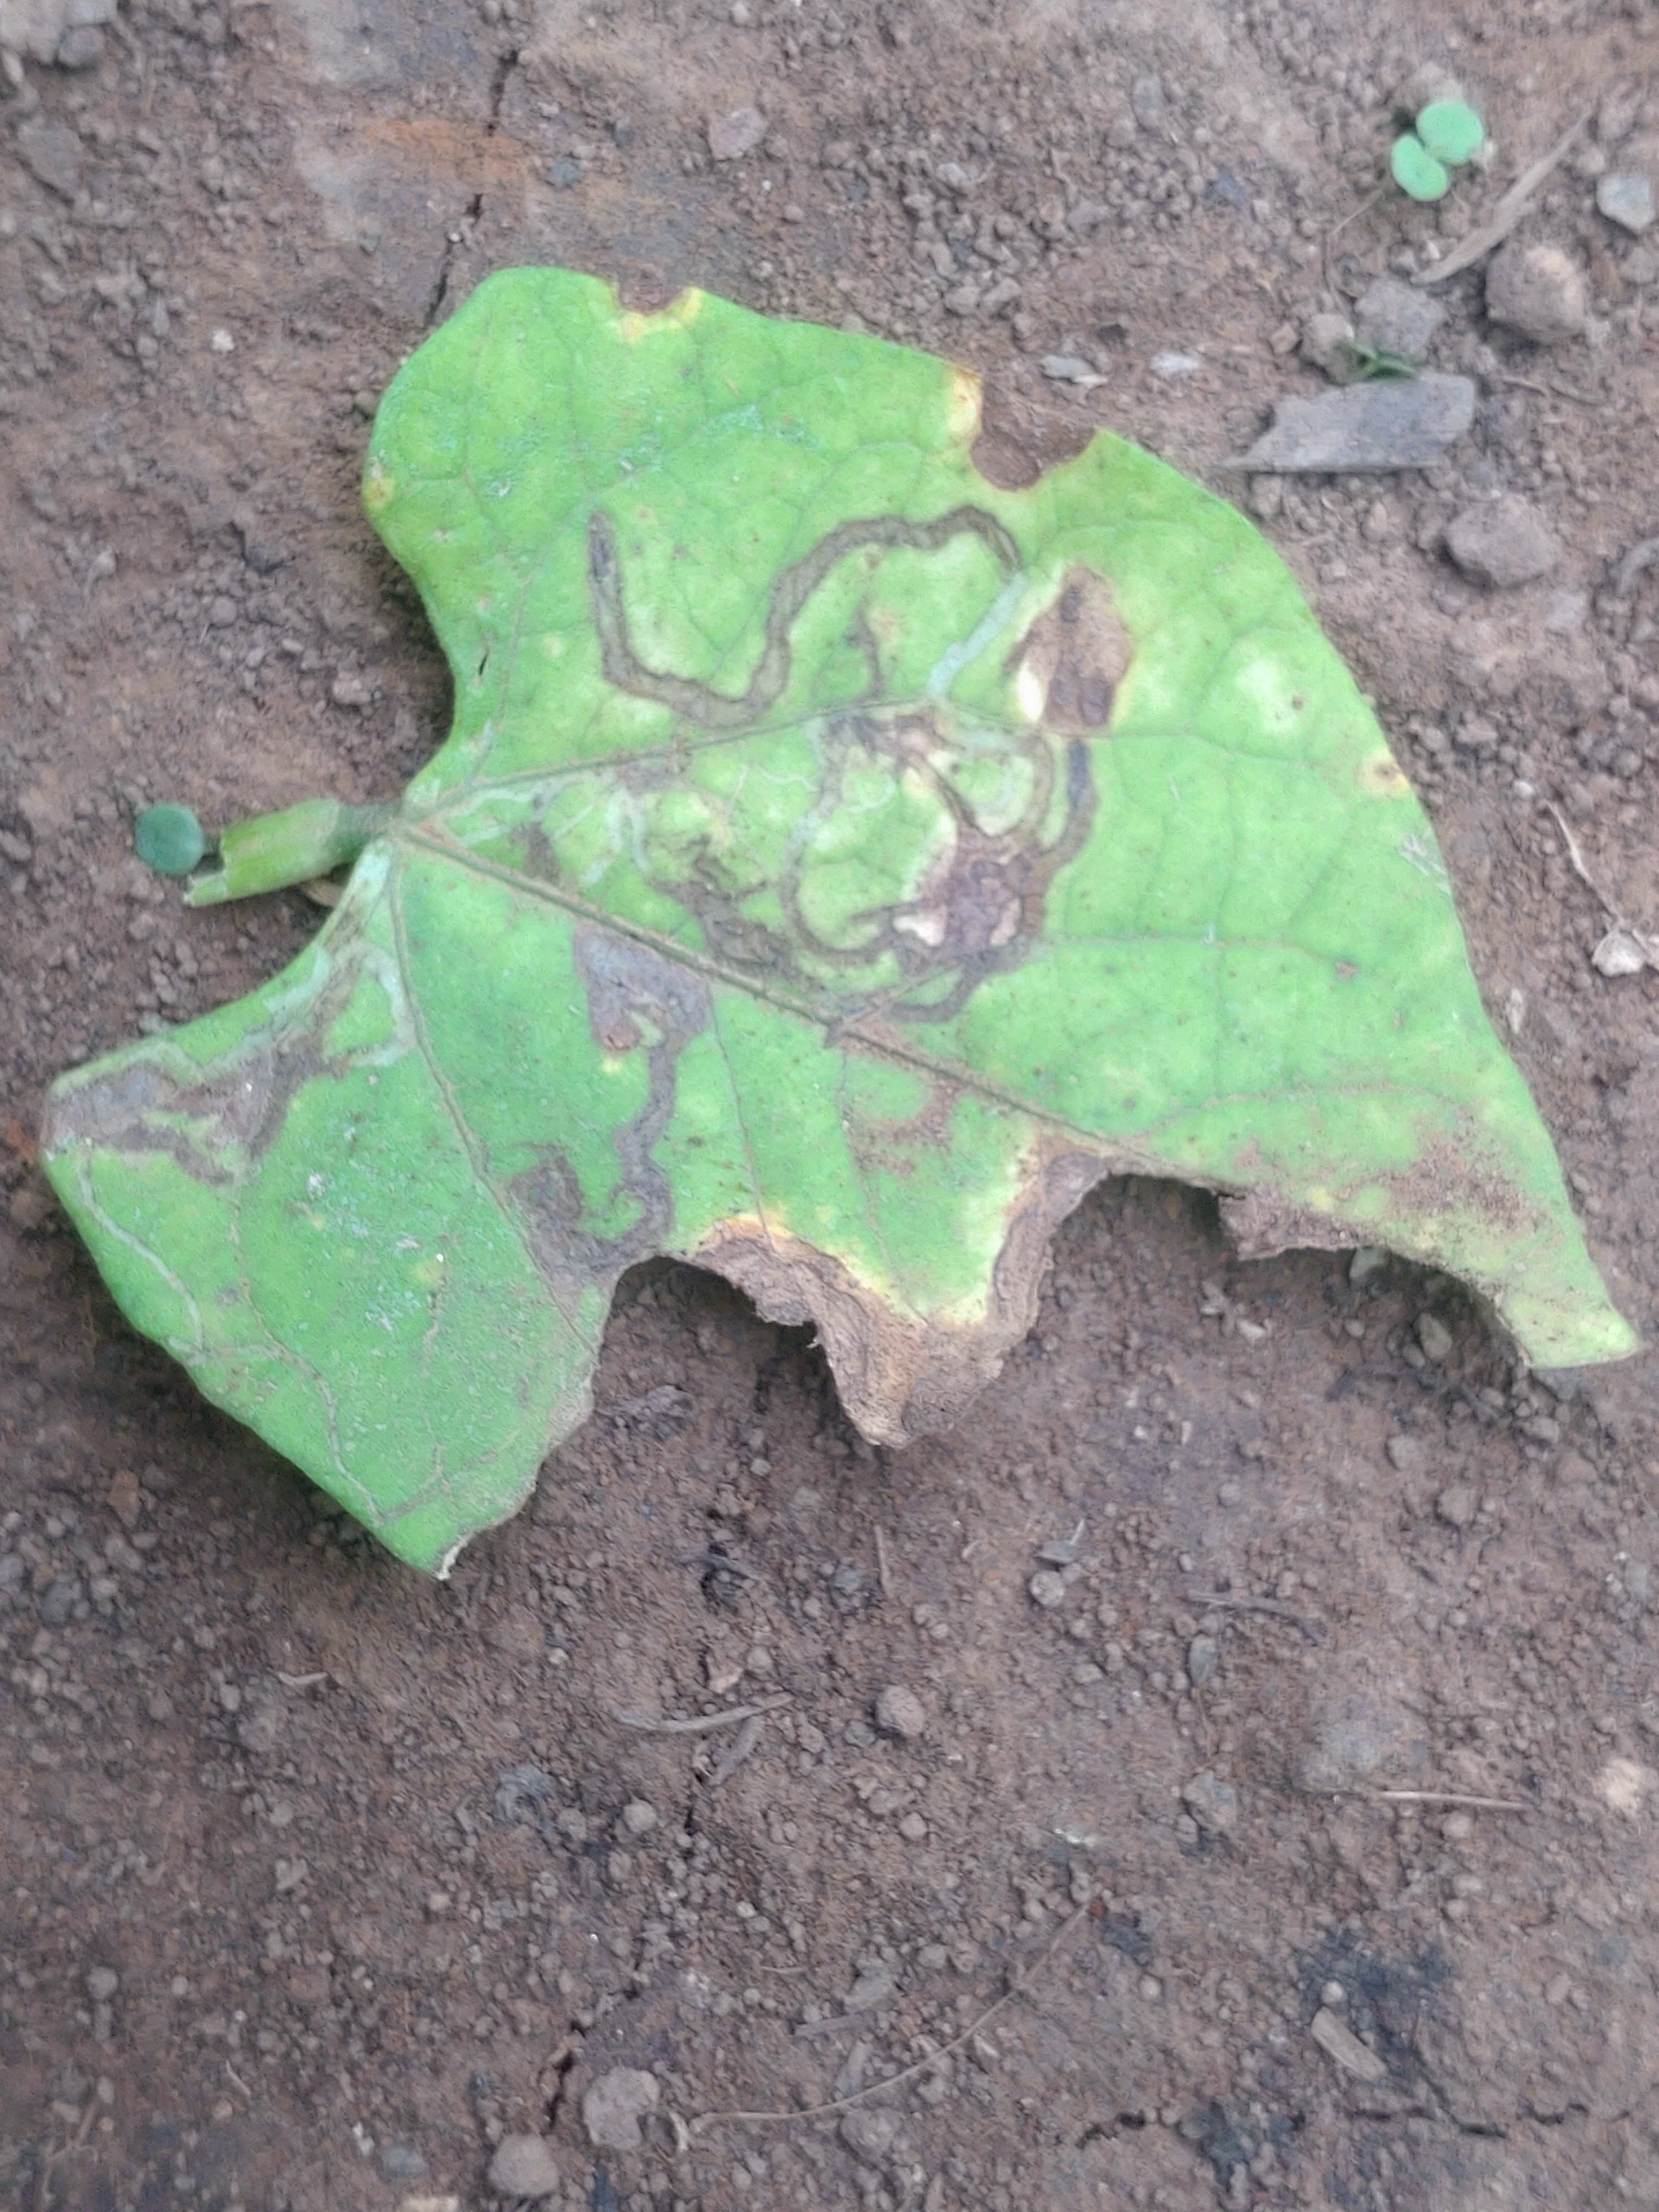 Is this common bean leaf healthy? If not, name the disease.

anthracnose
